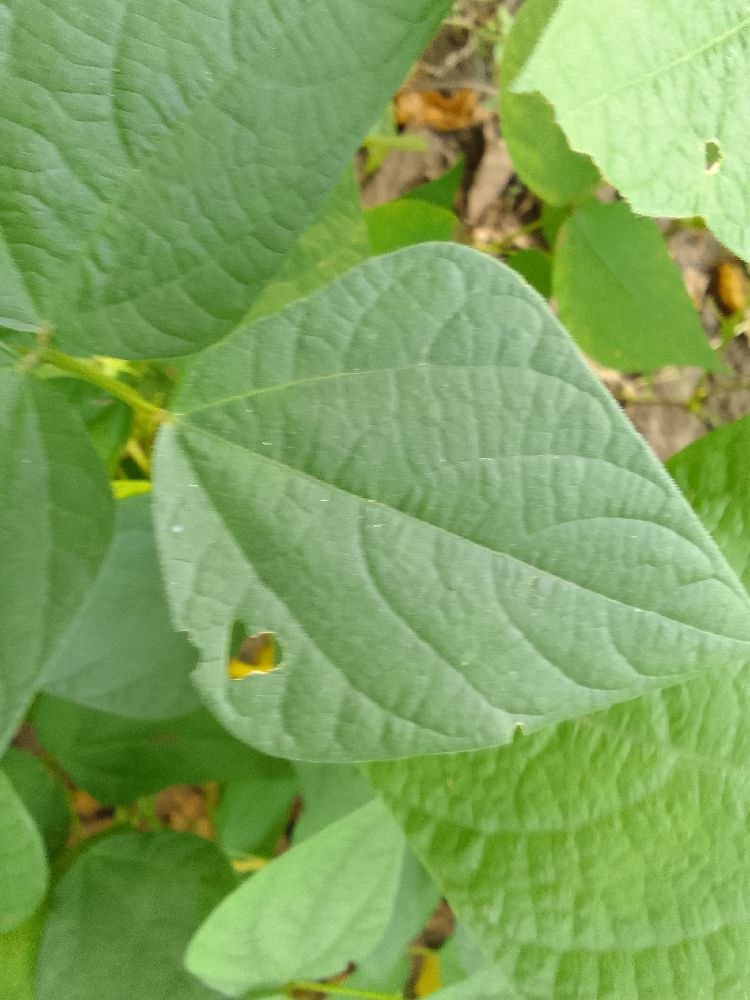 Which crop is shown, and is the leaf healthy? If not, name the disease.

common bean, healthy
